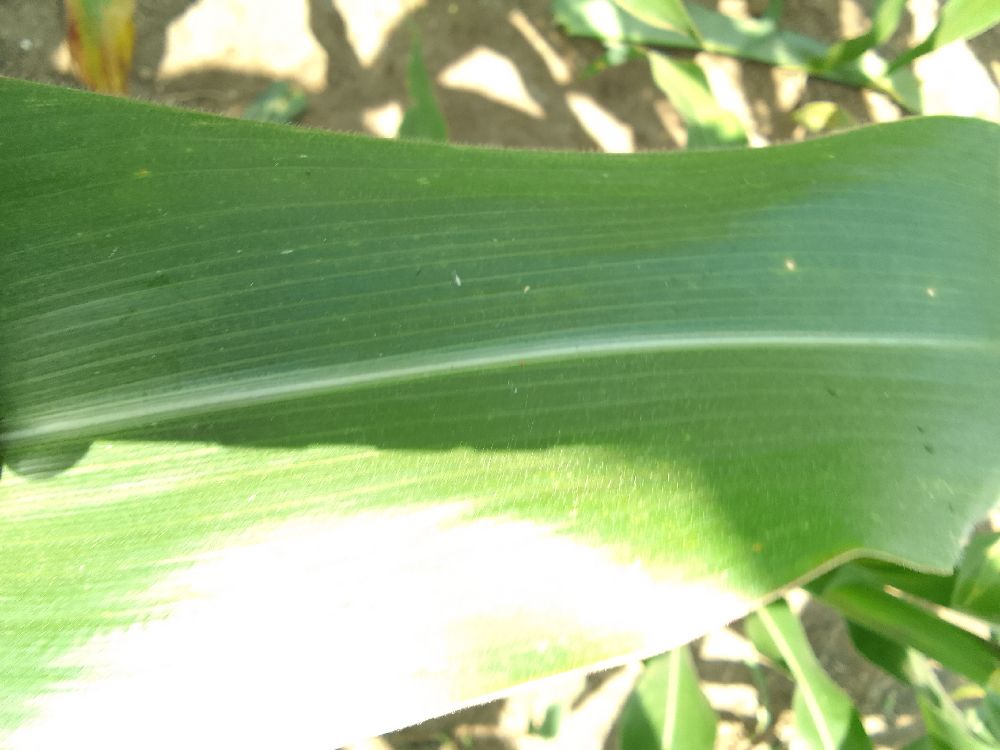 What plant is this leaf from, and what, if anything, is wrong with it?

maize, healthy
